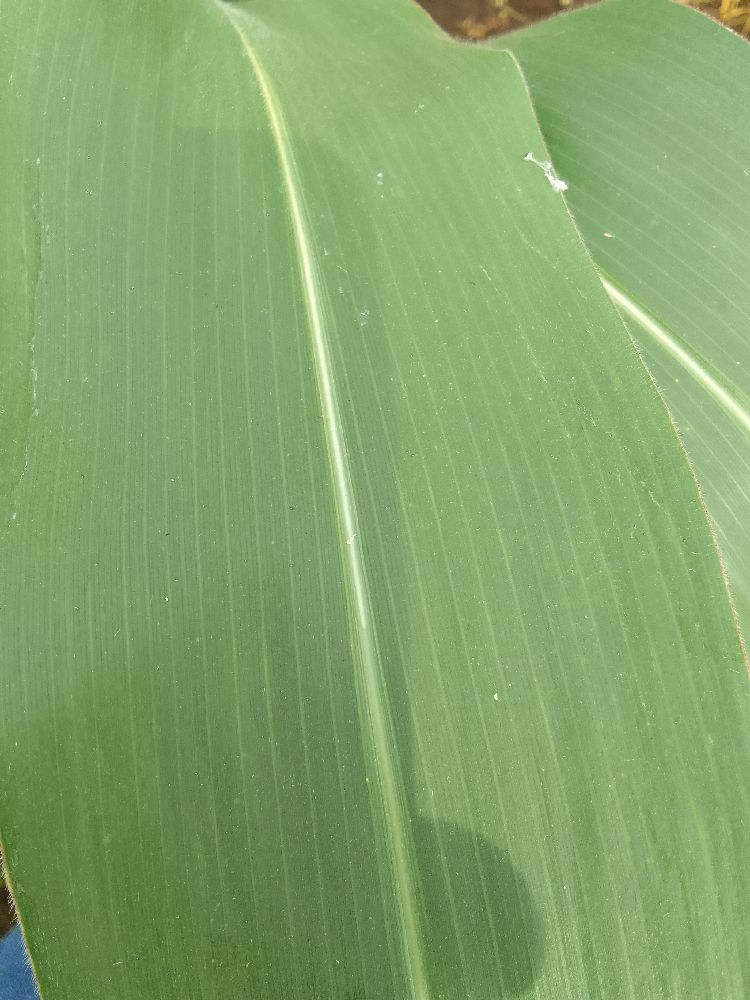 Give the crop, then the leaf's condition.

maize, healthy
